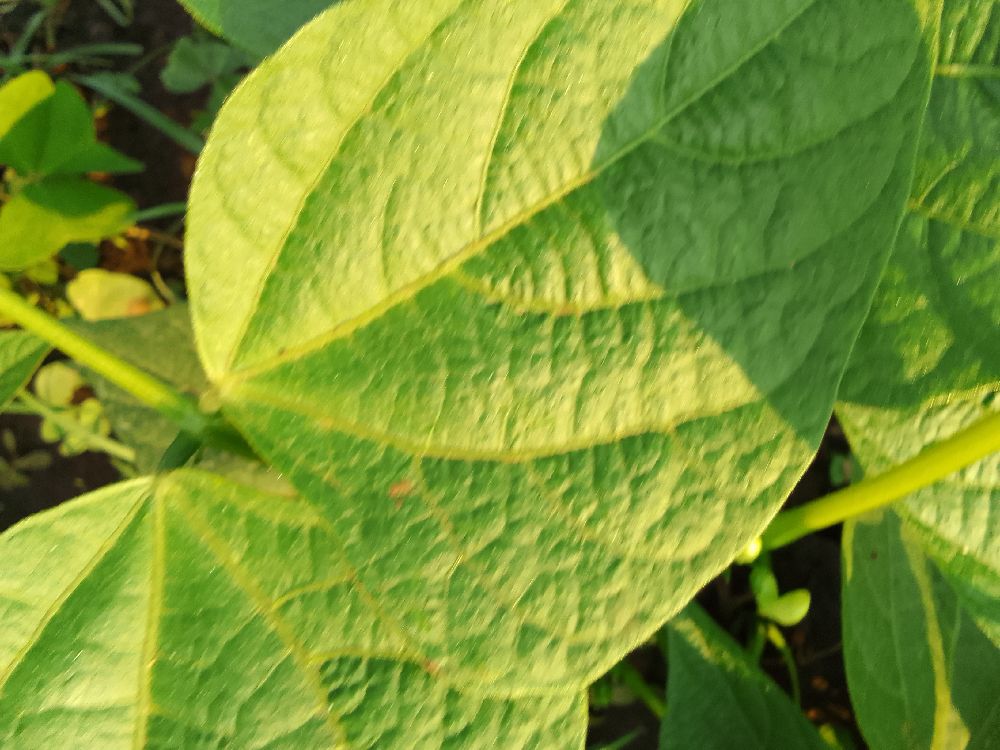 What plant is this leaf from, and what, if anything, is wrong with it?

common bean, healthy
